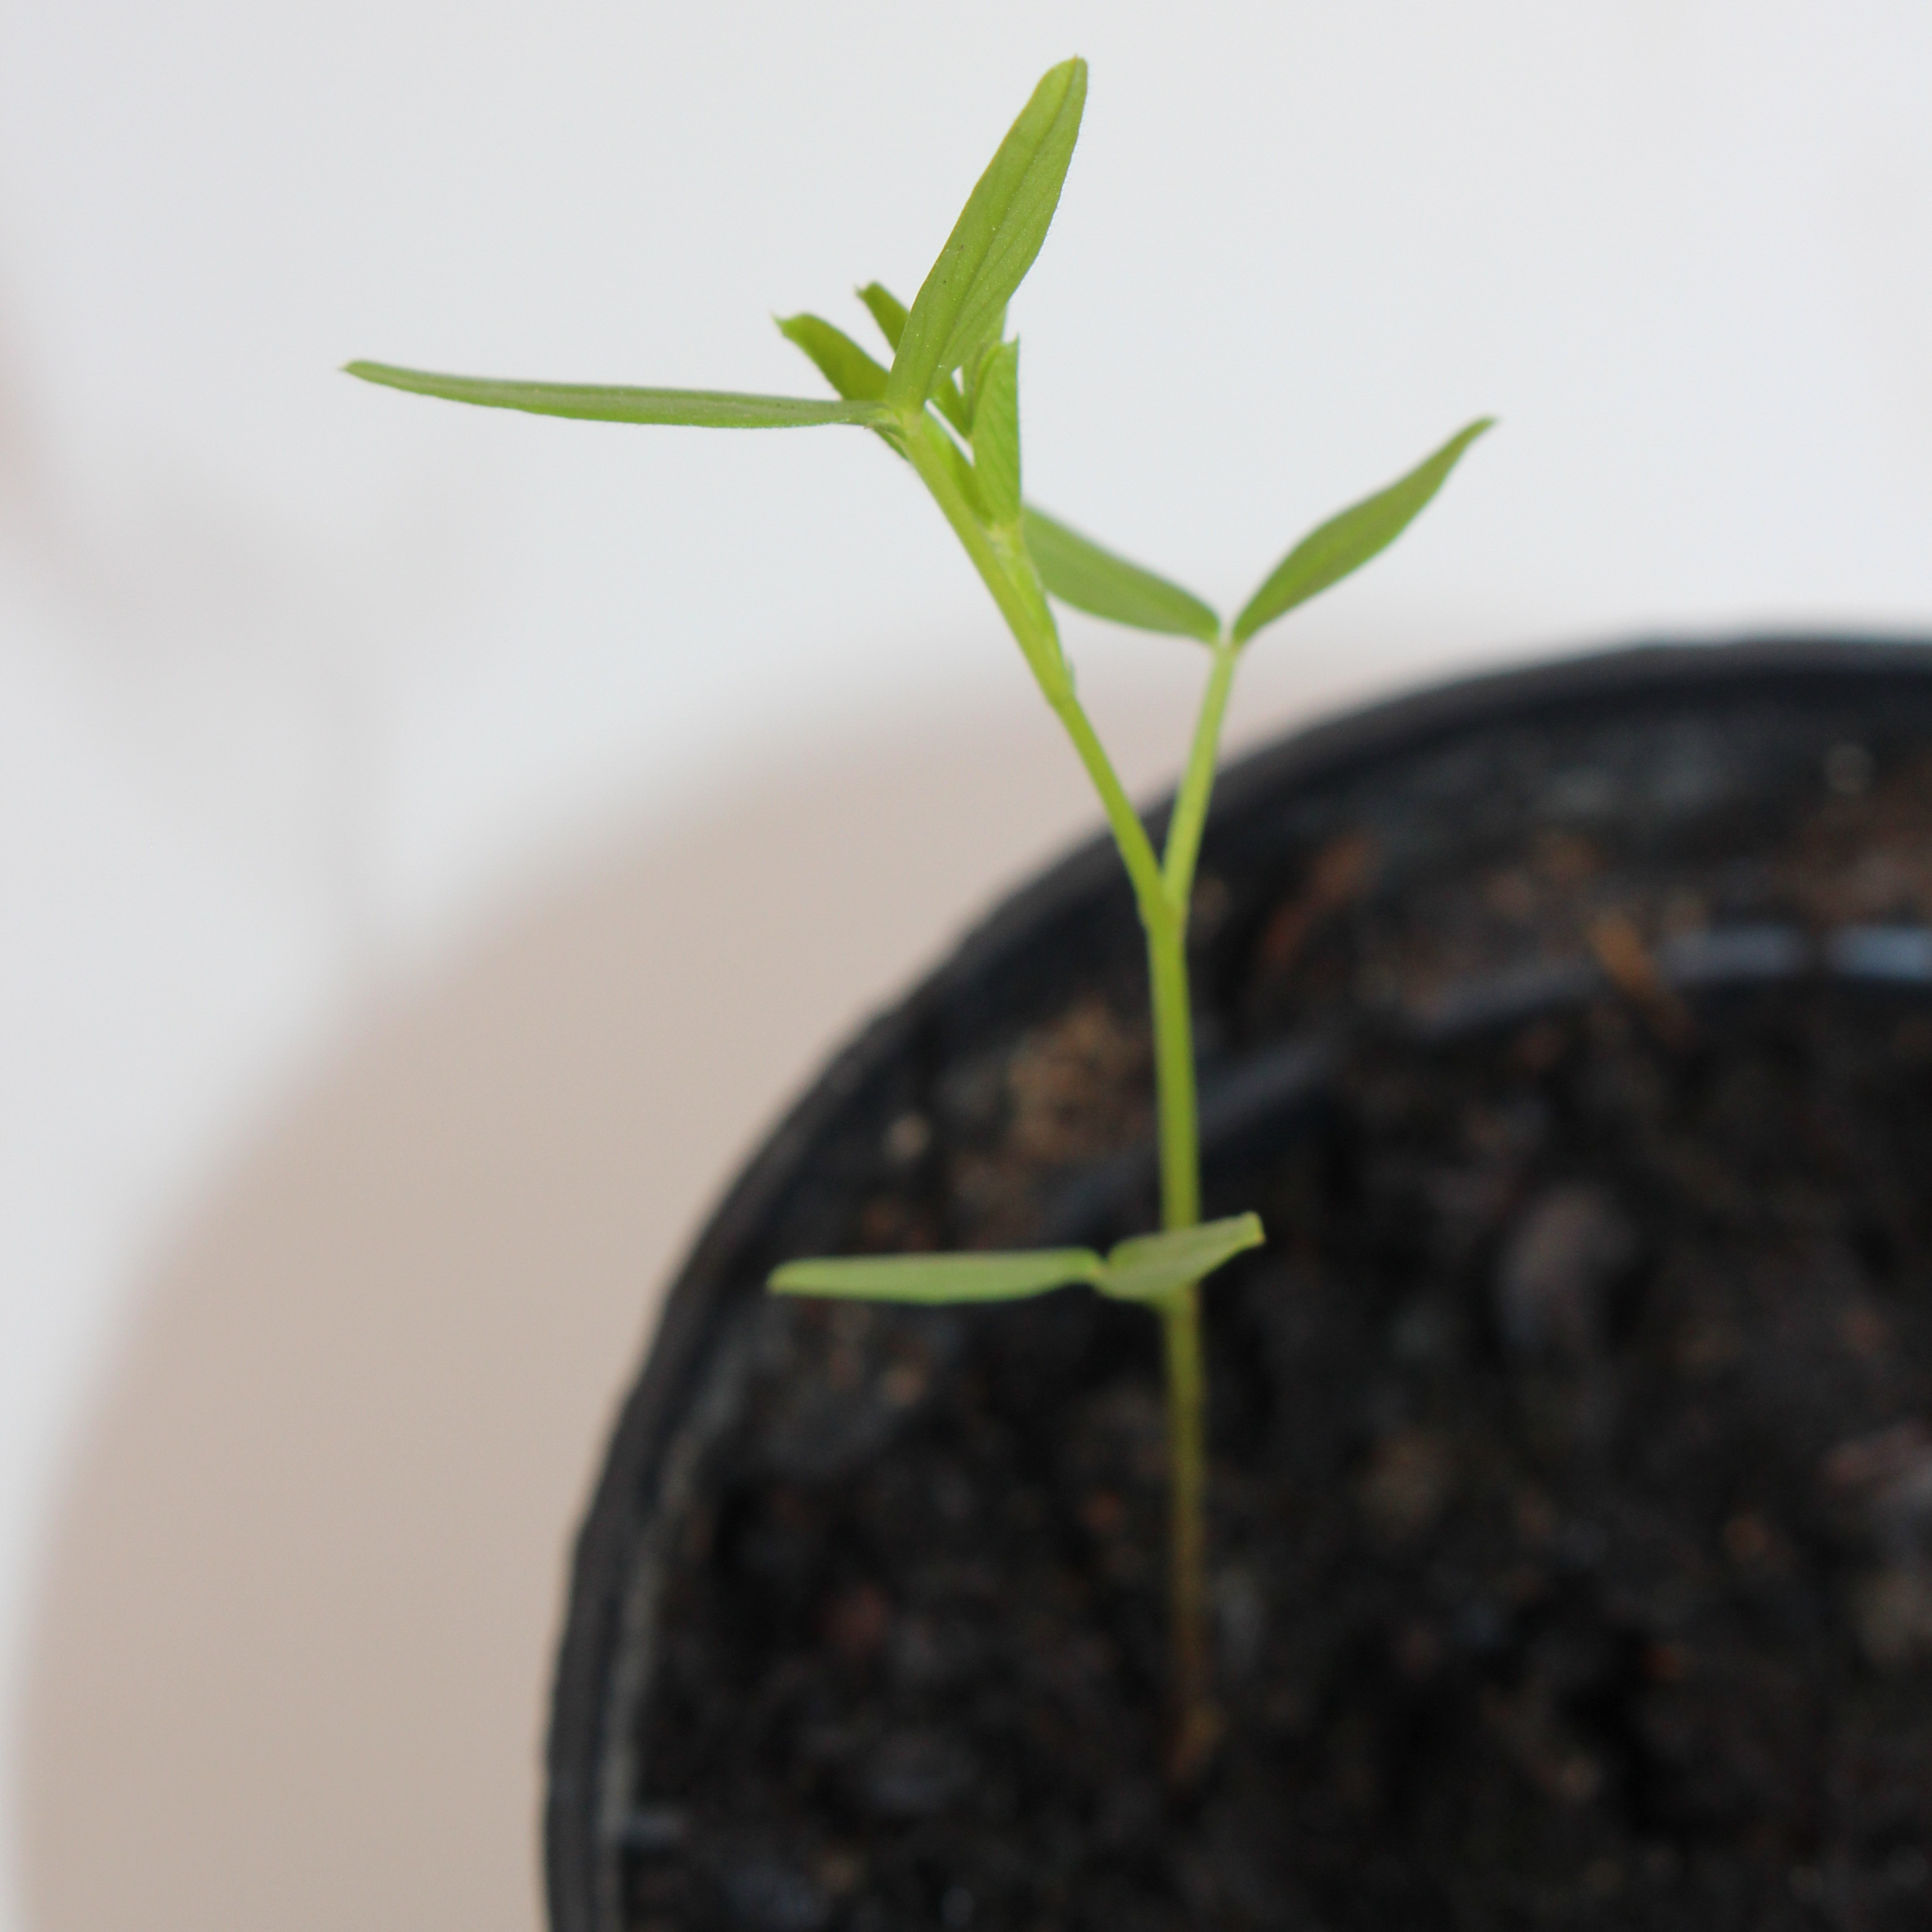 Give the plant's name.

Vicia sativa
